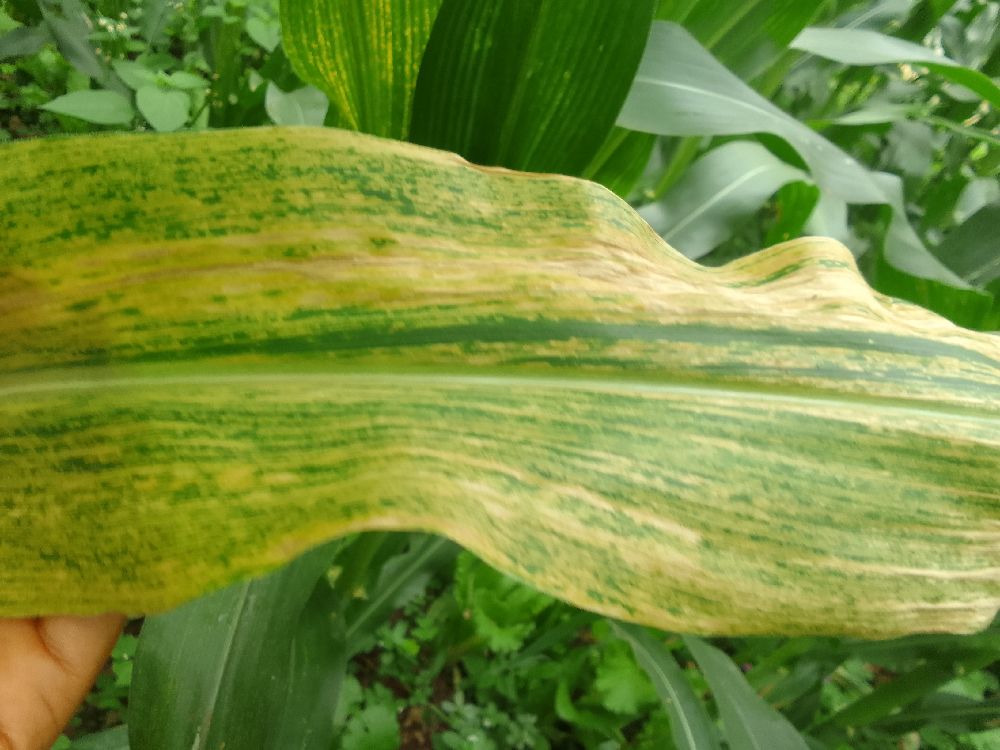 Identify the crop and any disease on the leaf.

maize, maize lethal necrosis
